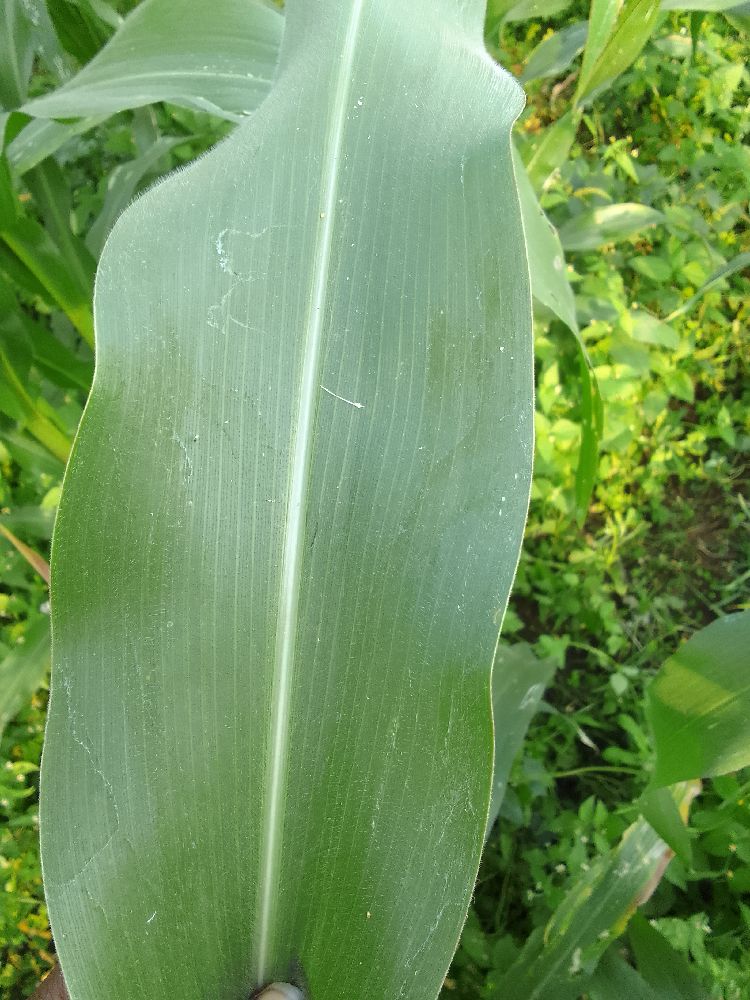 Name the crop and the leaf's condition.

maize, healthy
